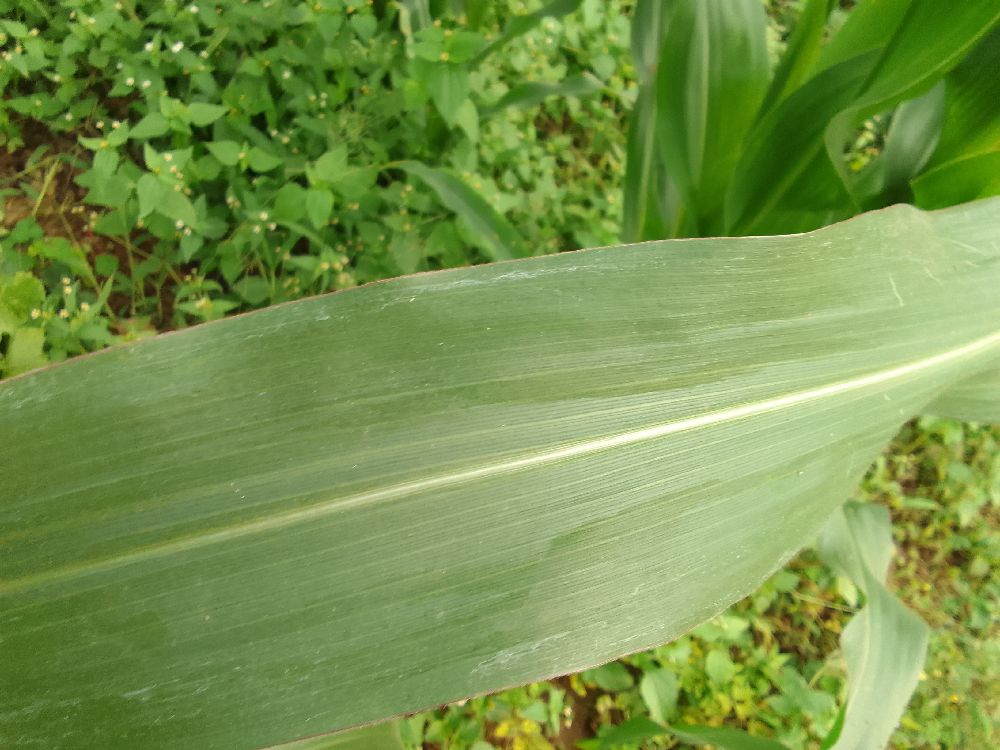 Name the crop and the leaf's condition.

maize, healthy
